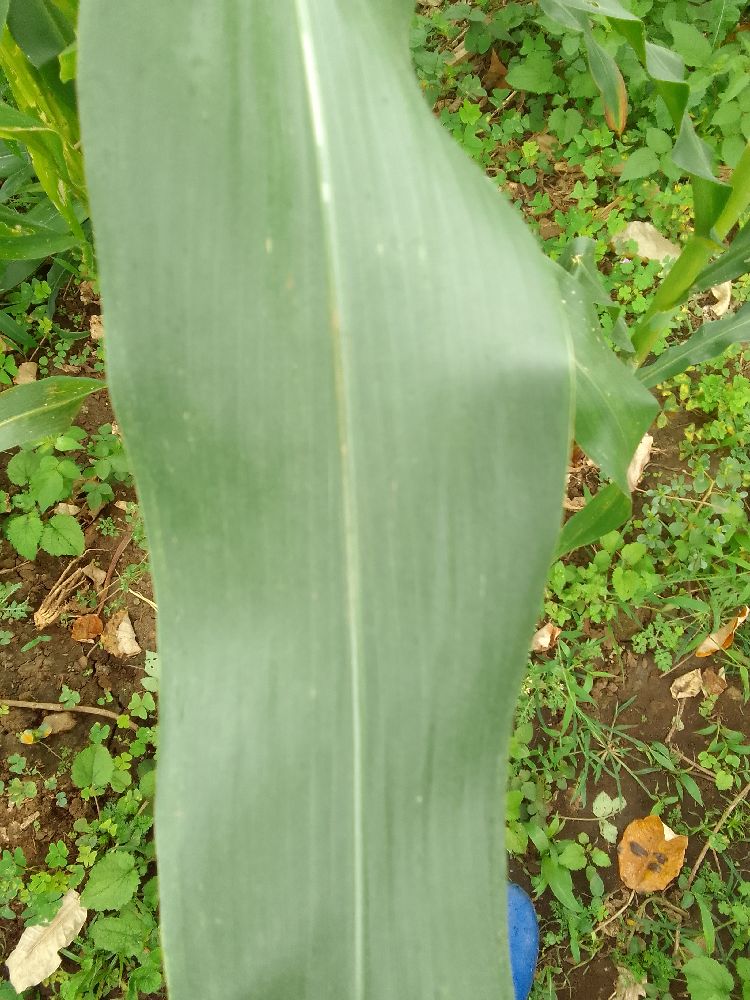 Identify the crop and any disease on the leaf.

maize, healthy
